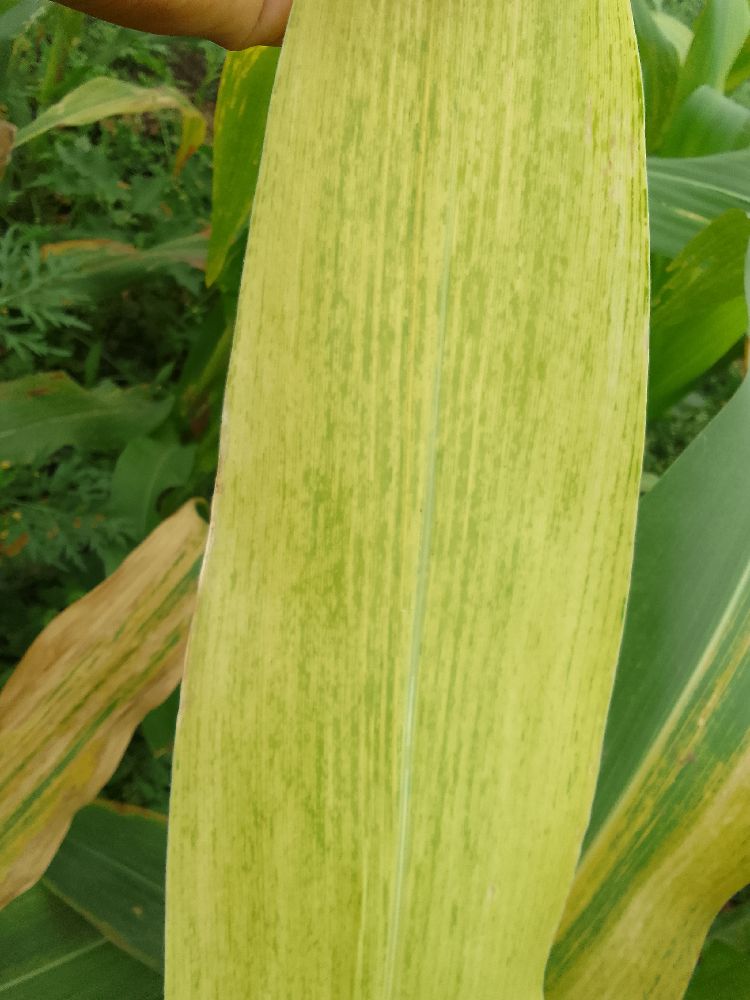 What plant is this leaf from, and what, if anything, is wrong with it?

maize, maize lethal necrosis
